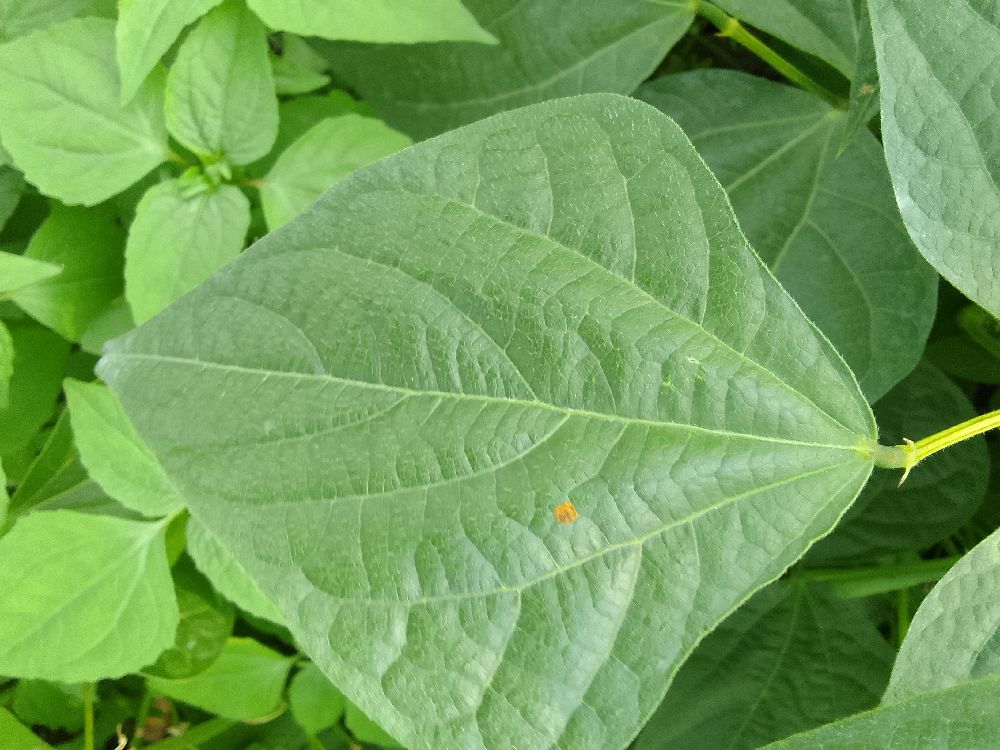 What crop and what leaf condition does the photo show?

common bean, healthy
